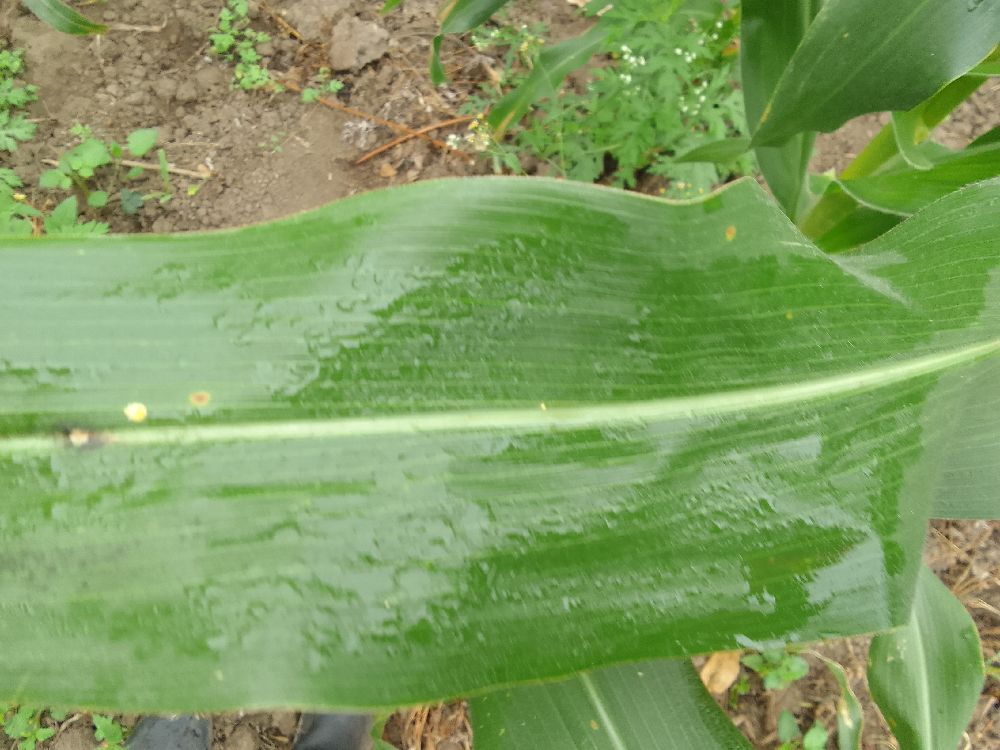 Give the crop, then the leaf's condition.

maize, healthy
